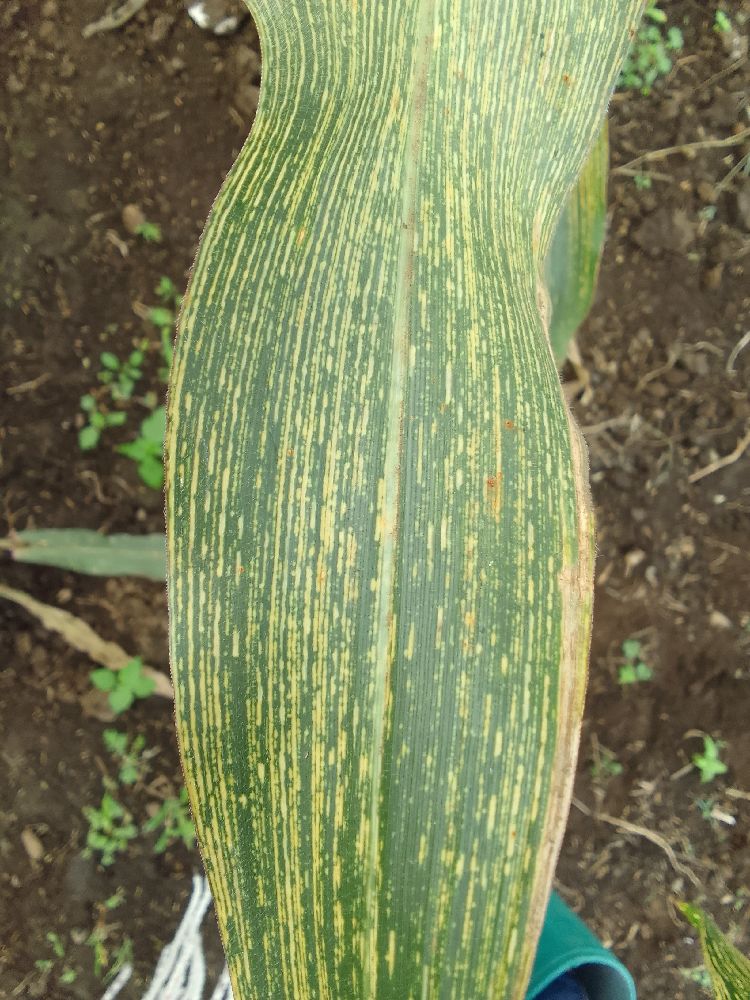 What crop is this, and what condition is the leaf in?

maize, maize streak virus
